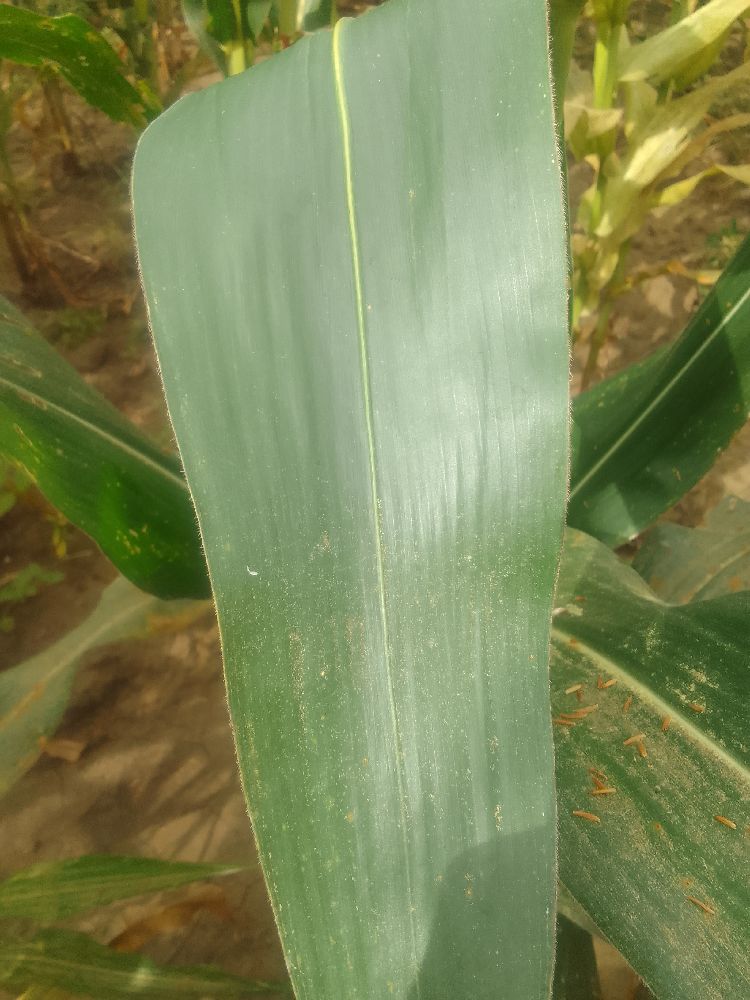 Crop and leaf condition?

maize, healthy
